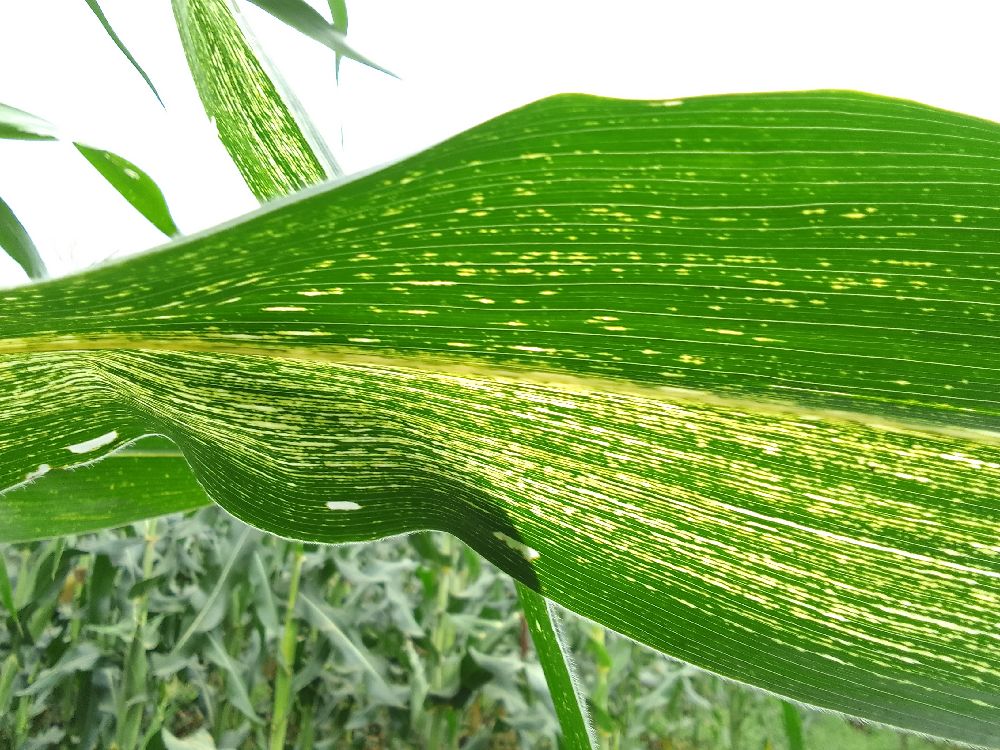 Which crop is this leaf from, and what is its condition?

maize, maize streak virus
